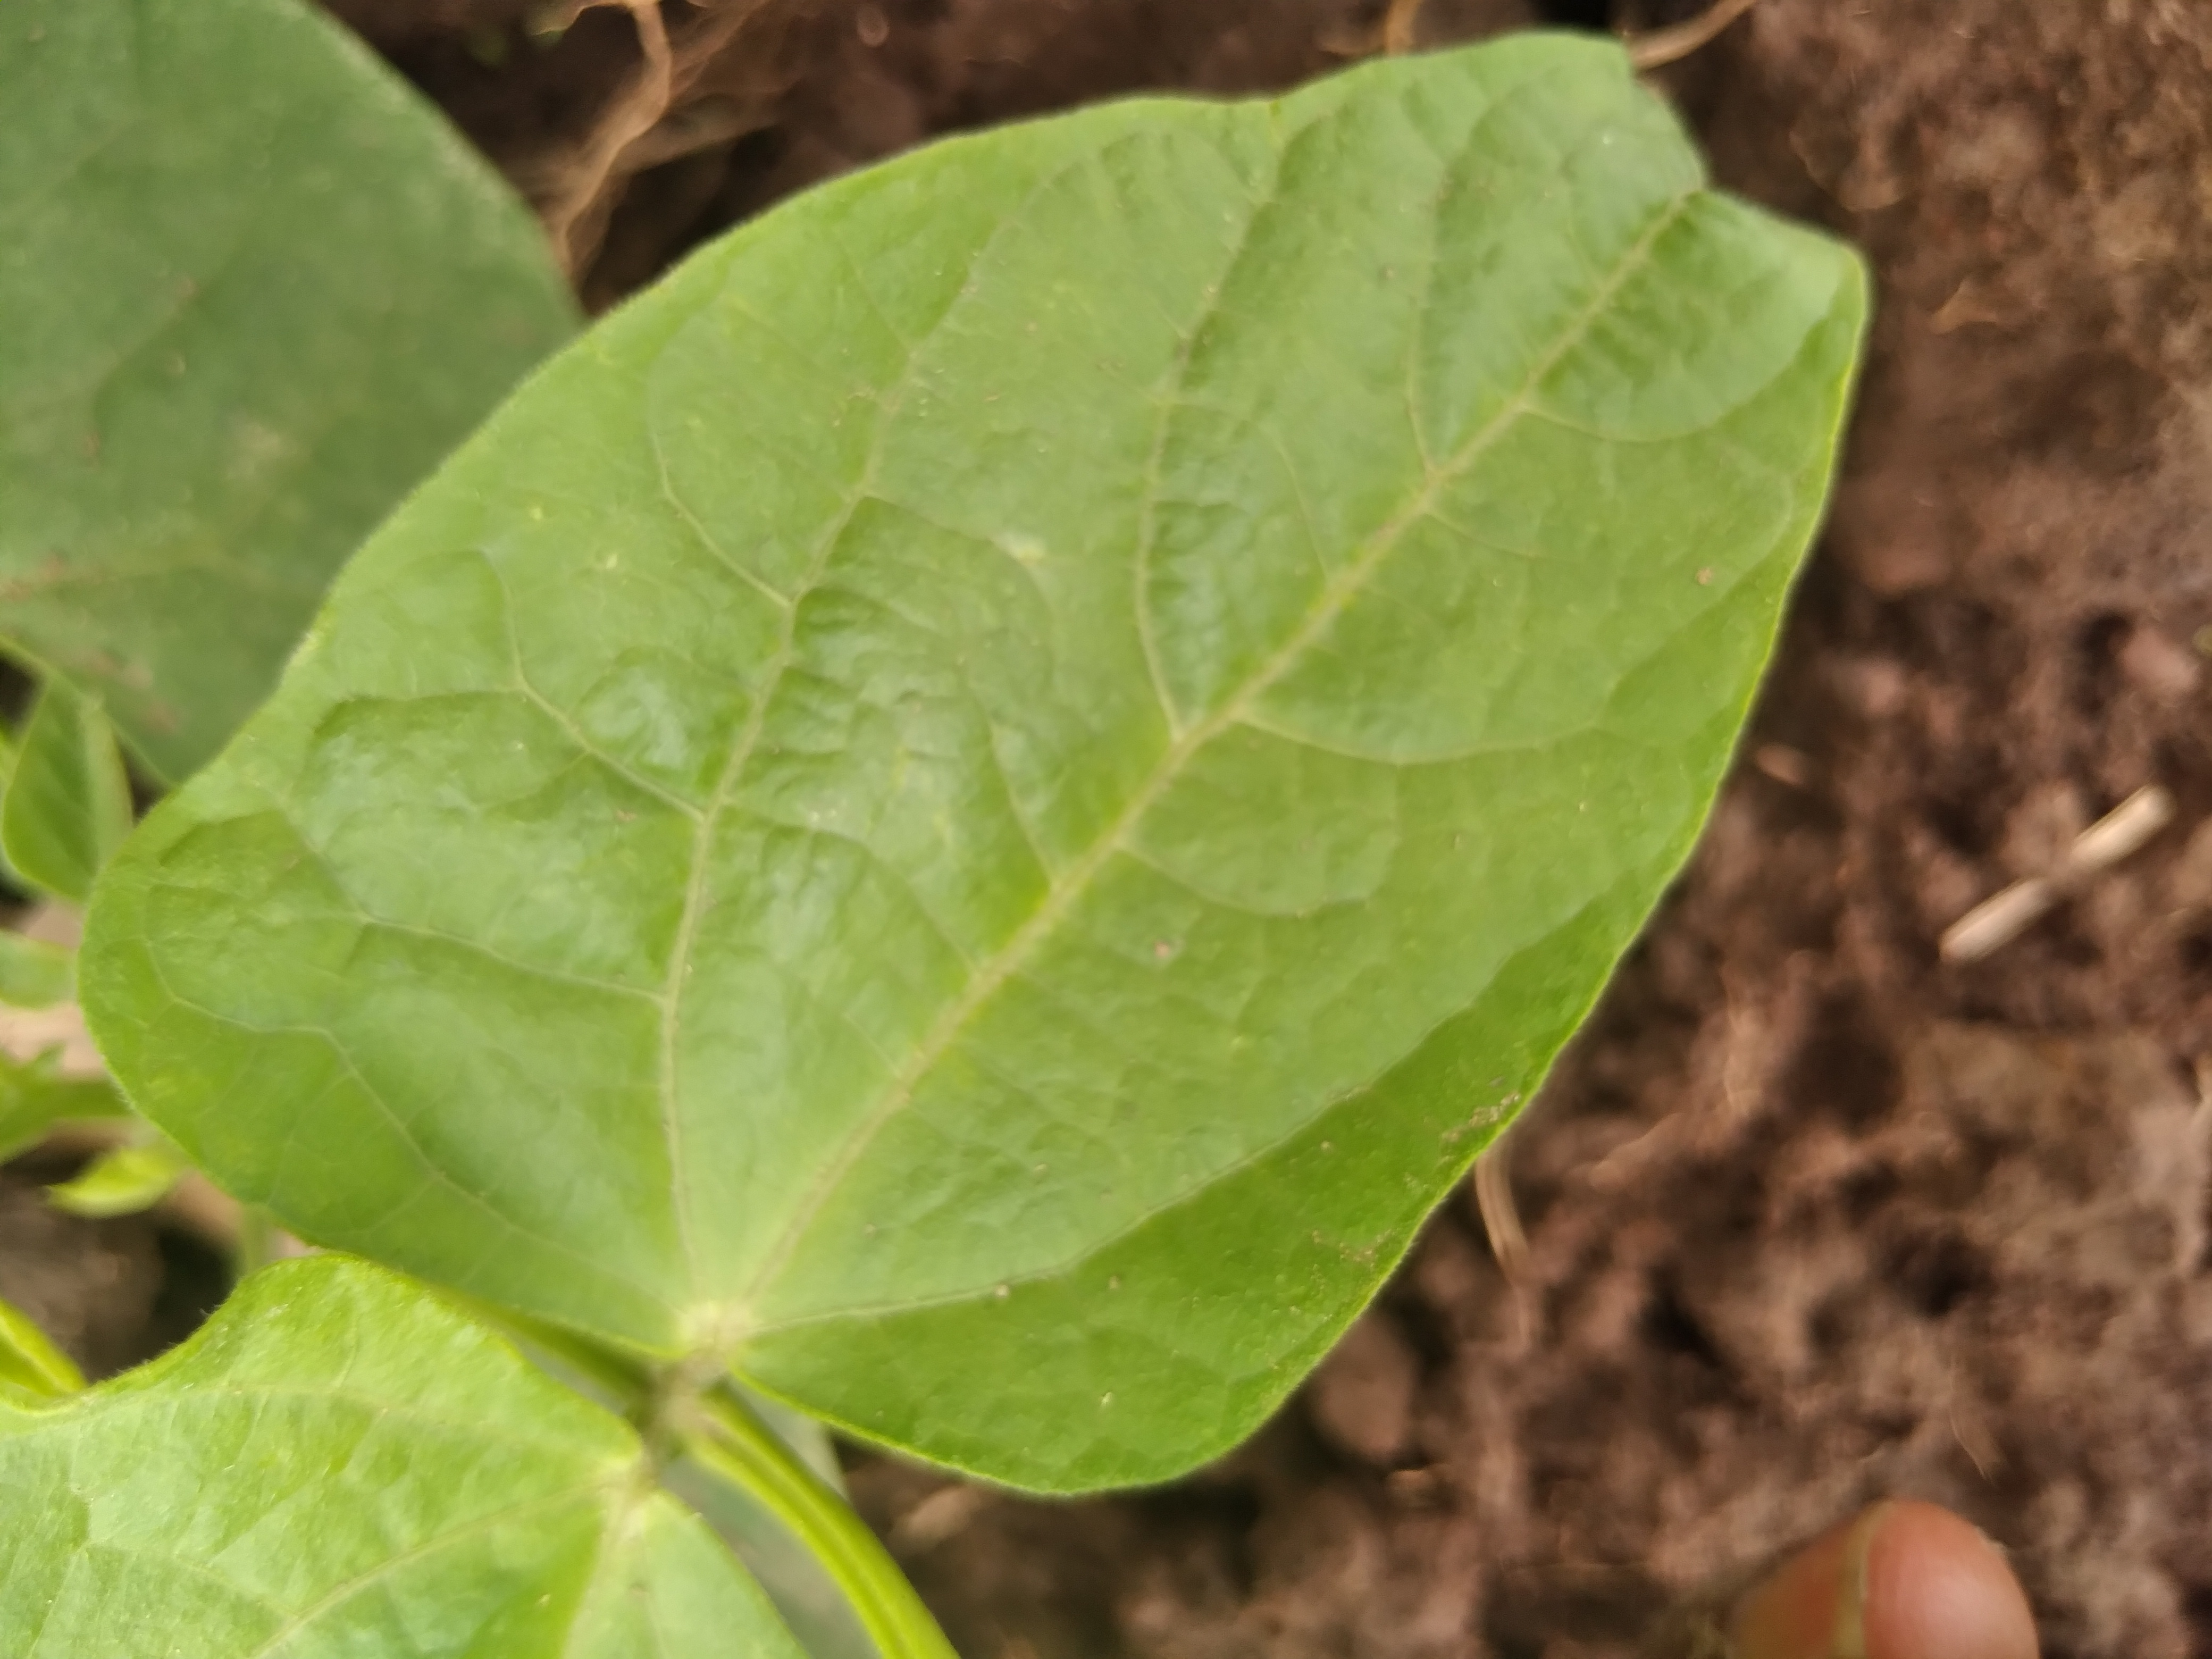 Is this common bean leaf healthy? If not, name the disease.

healthy
